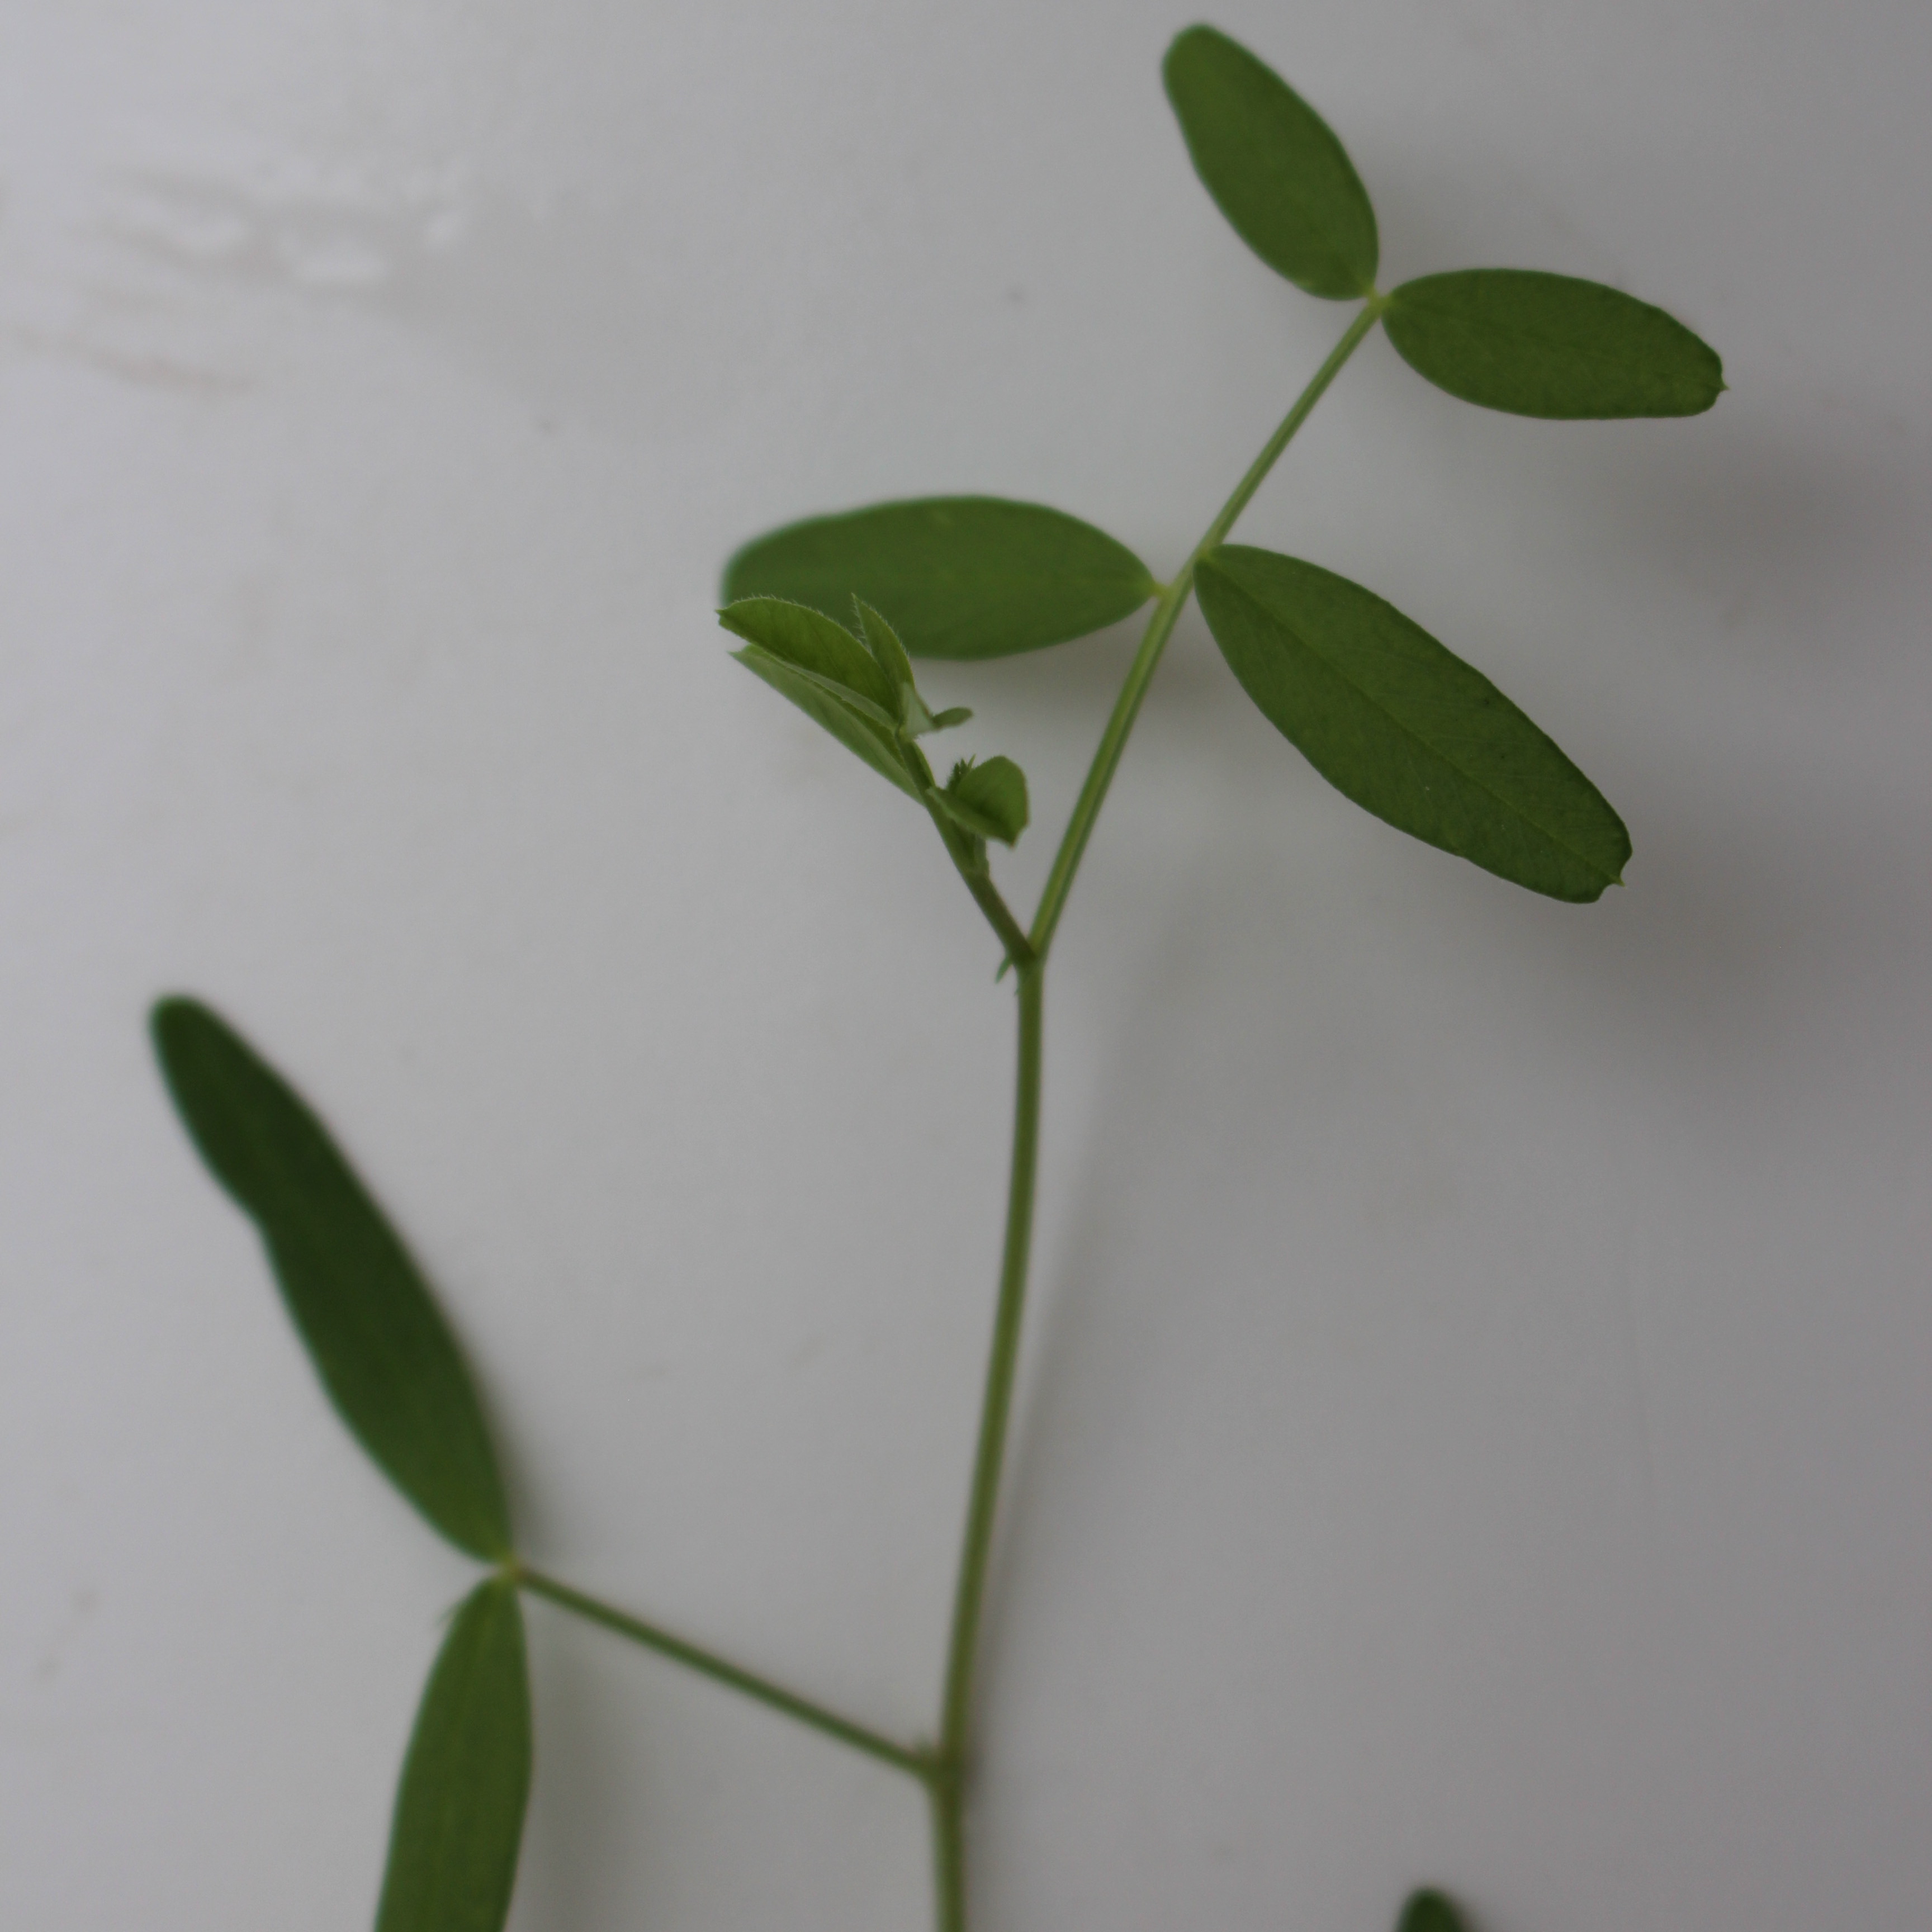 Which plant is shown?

Vicia sativa
